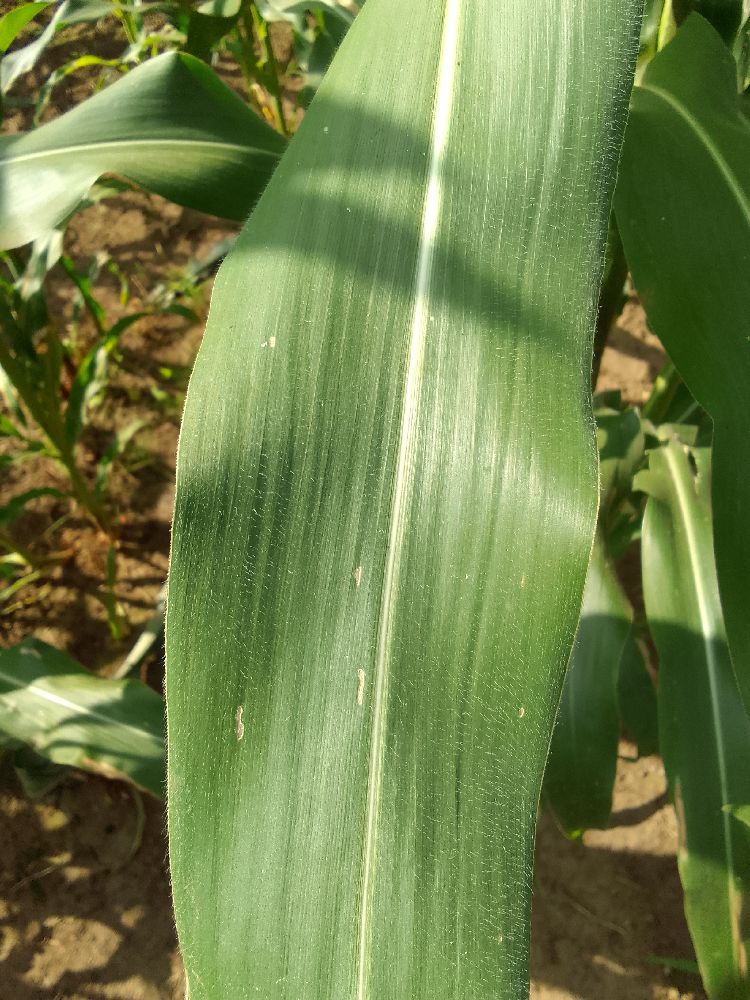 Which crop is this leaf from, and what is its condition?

maize, healthy
